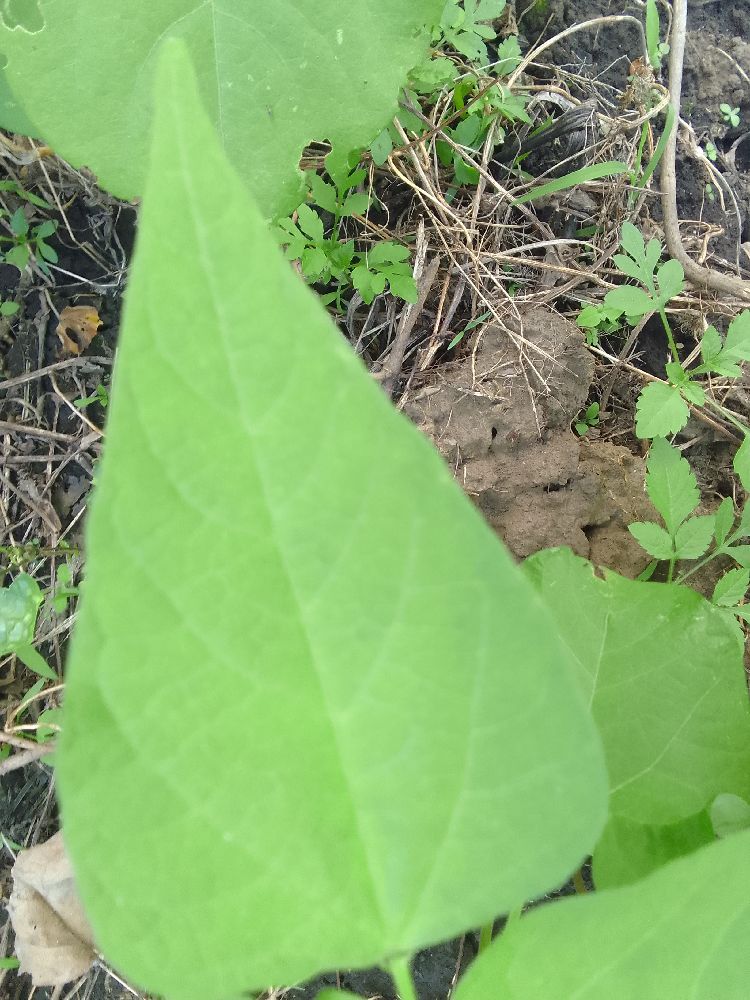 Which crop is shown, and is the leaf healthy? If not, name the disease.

common bean, healthy
